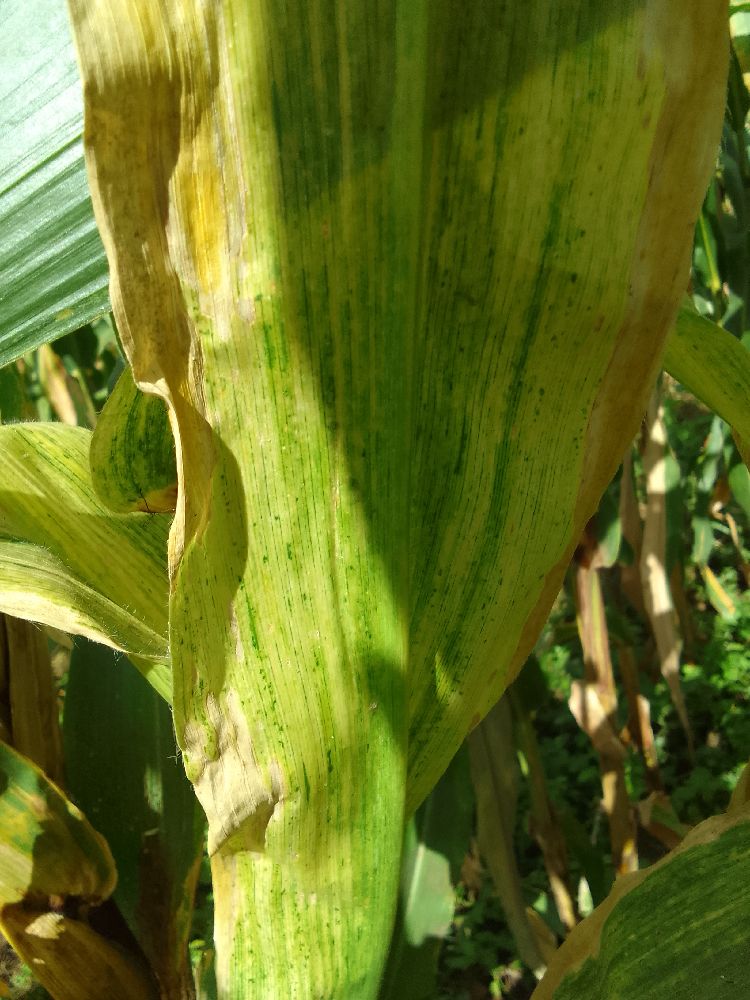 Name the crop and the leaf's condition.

maize, maize lethal necrosis
